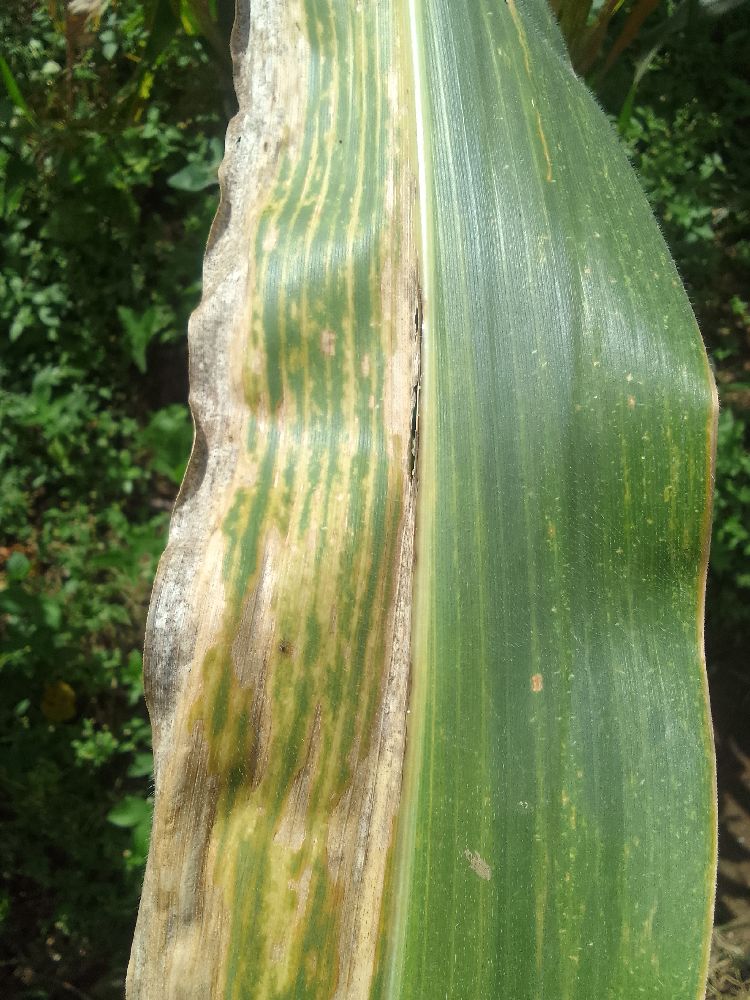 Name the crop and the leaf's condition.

maize, maize lethal necrosis
